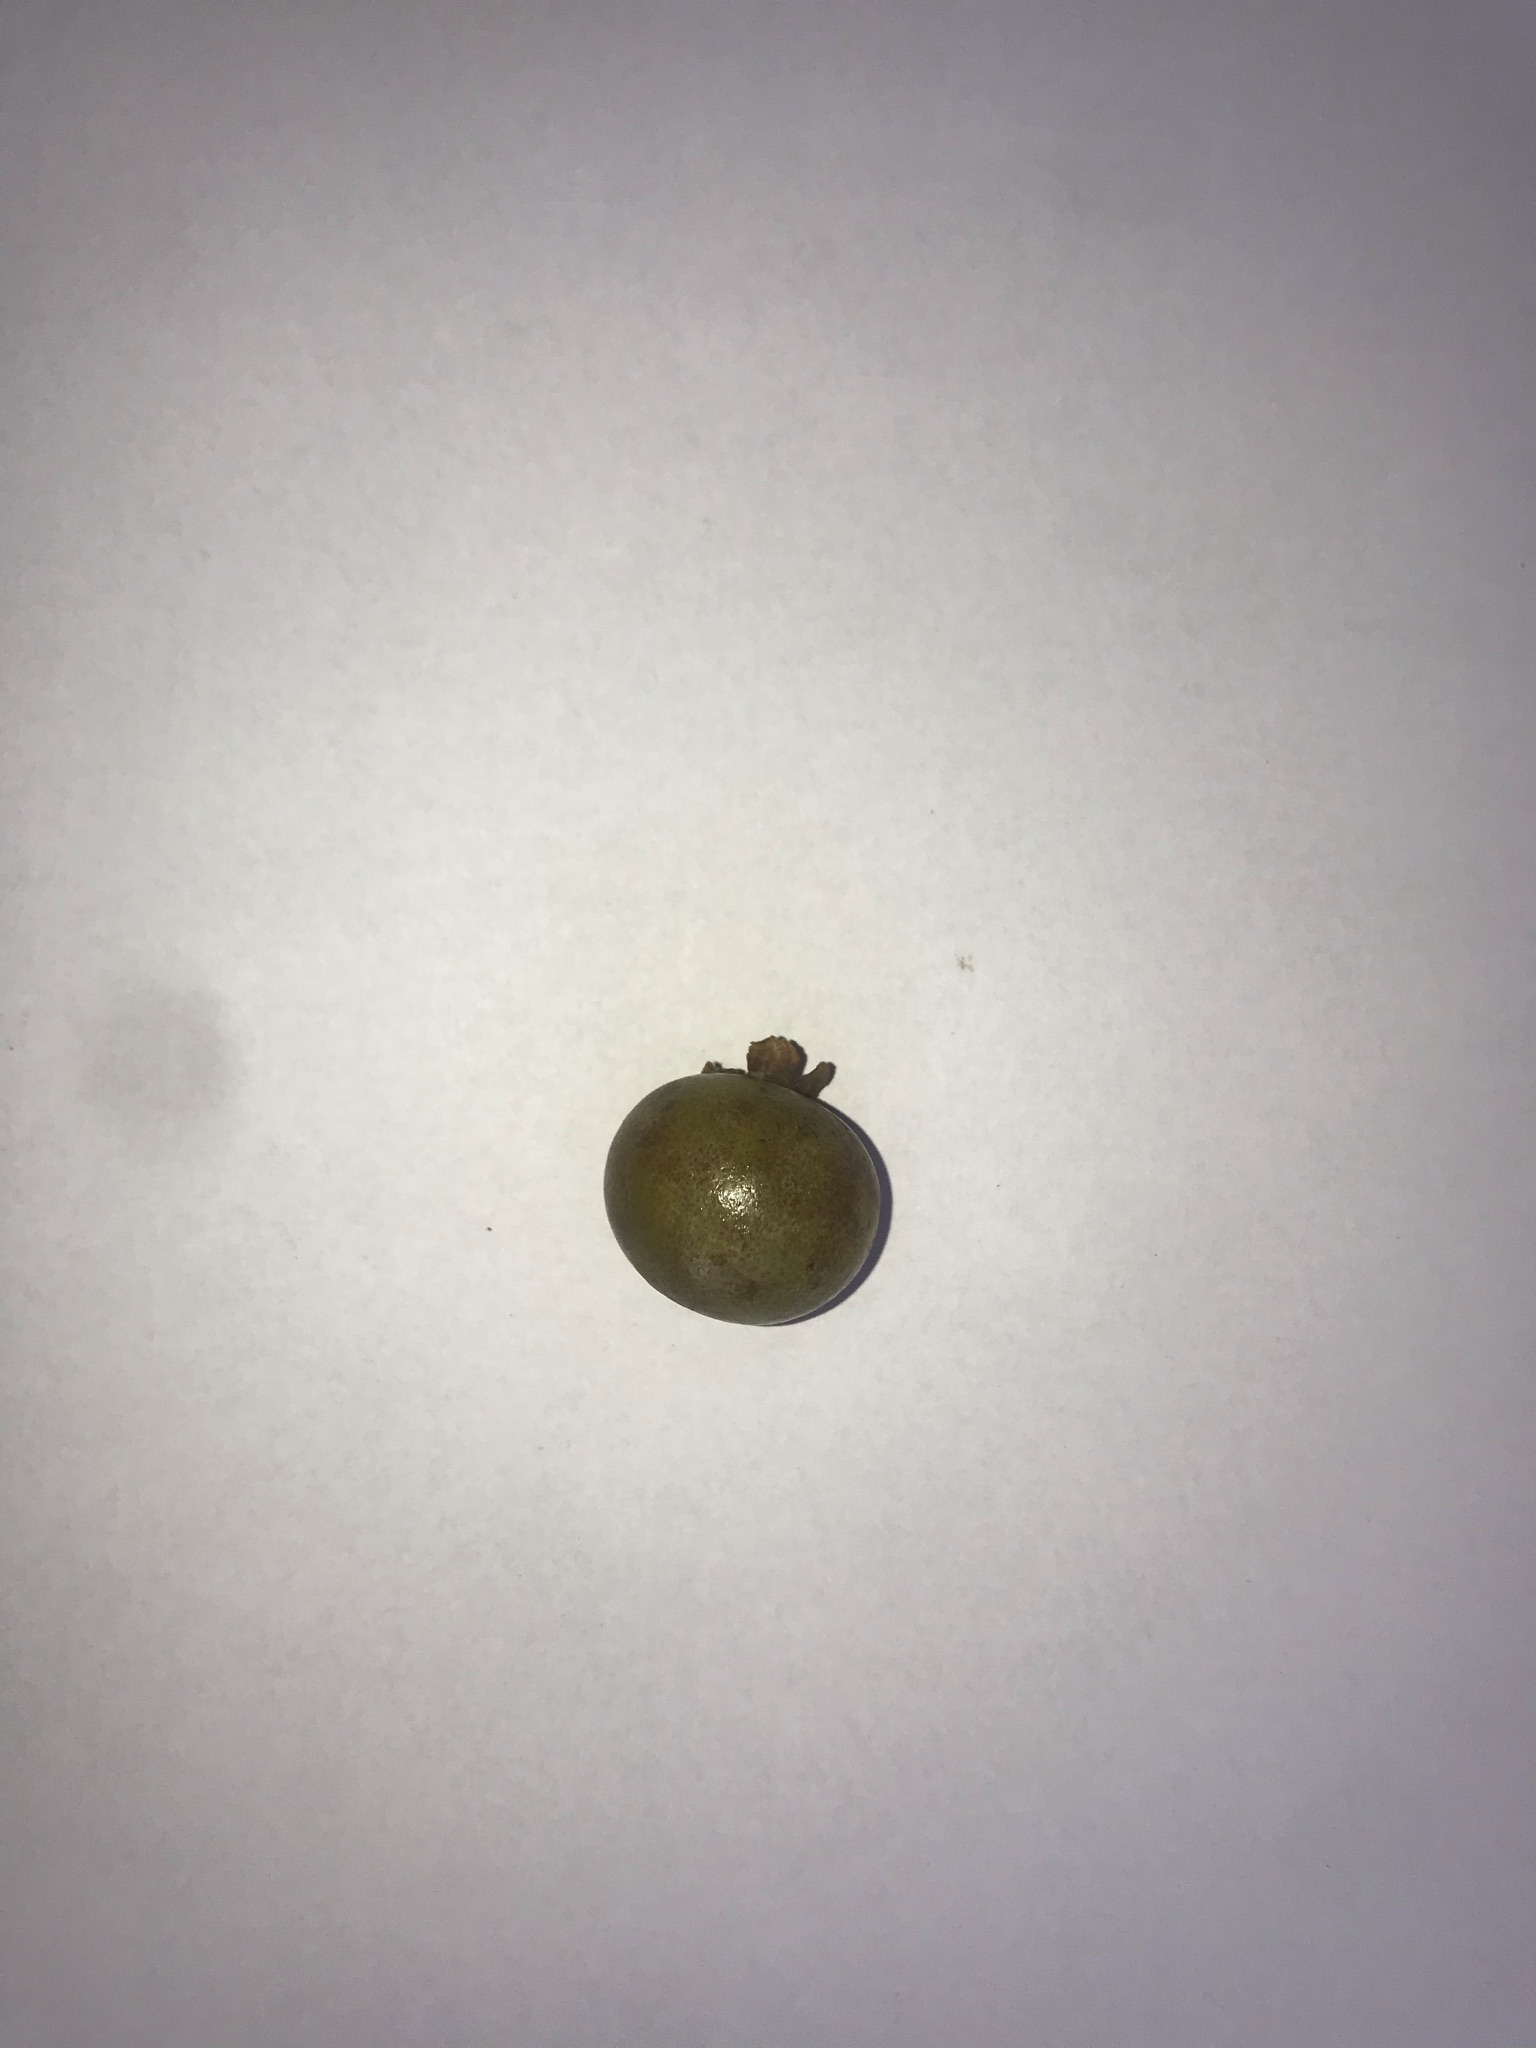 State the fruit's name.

gabiroba
